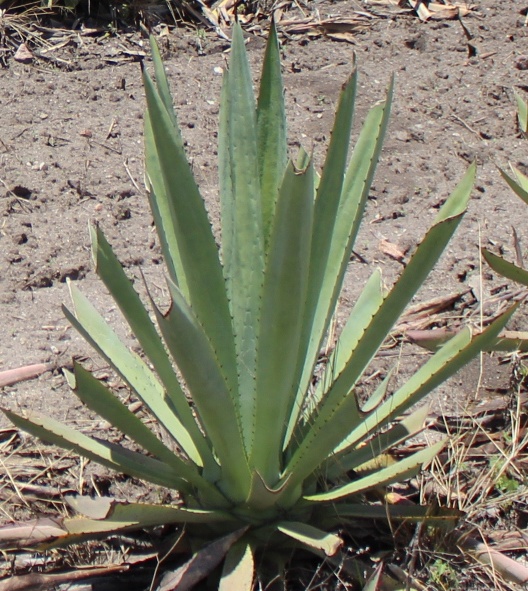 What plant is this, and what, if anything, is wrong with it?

agave, small
